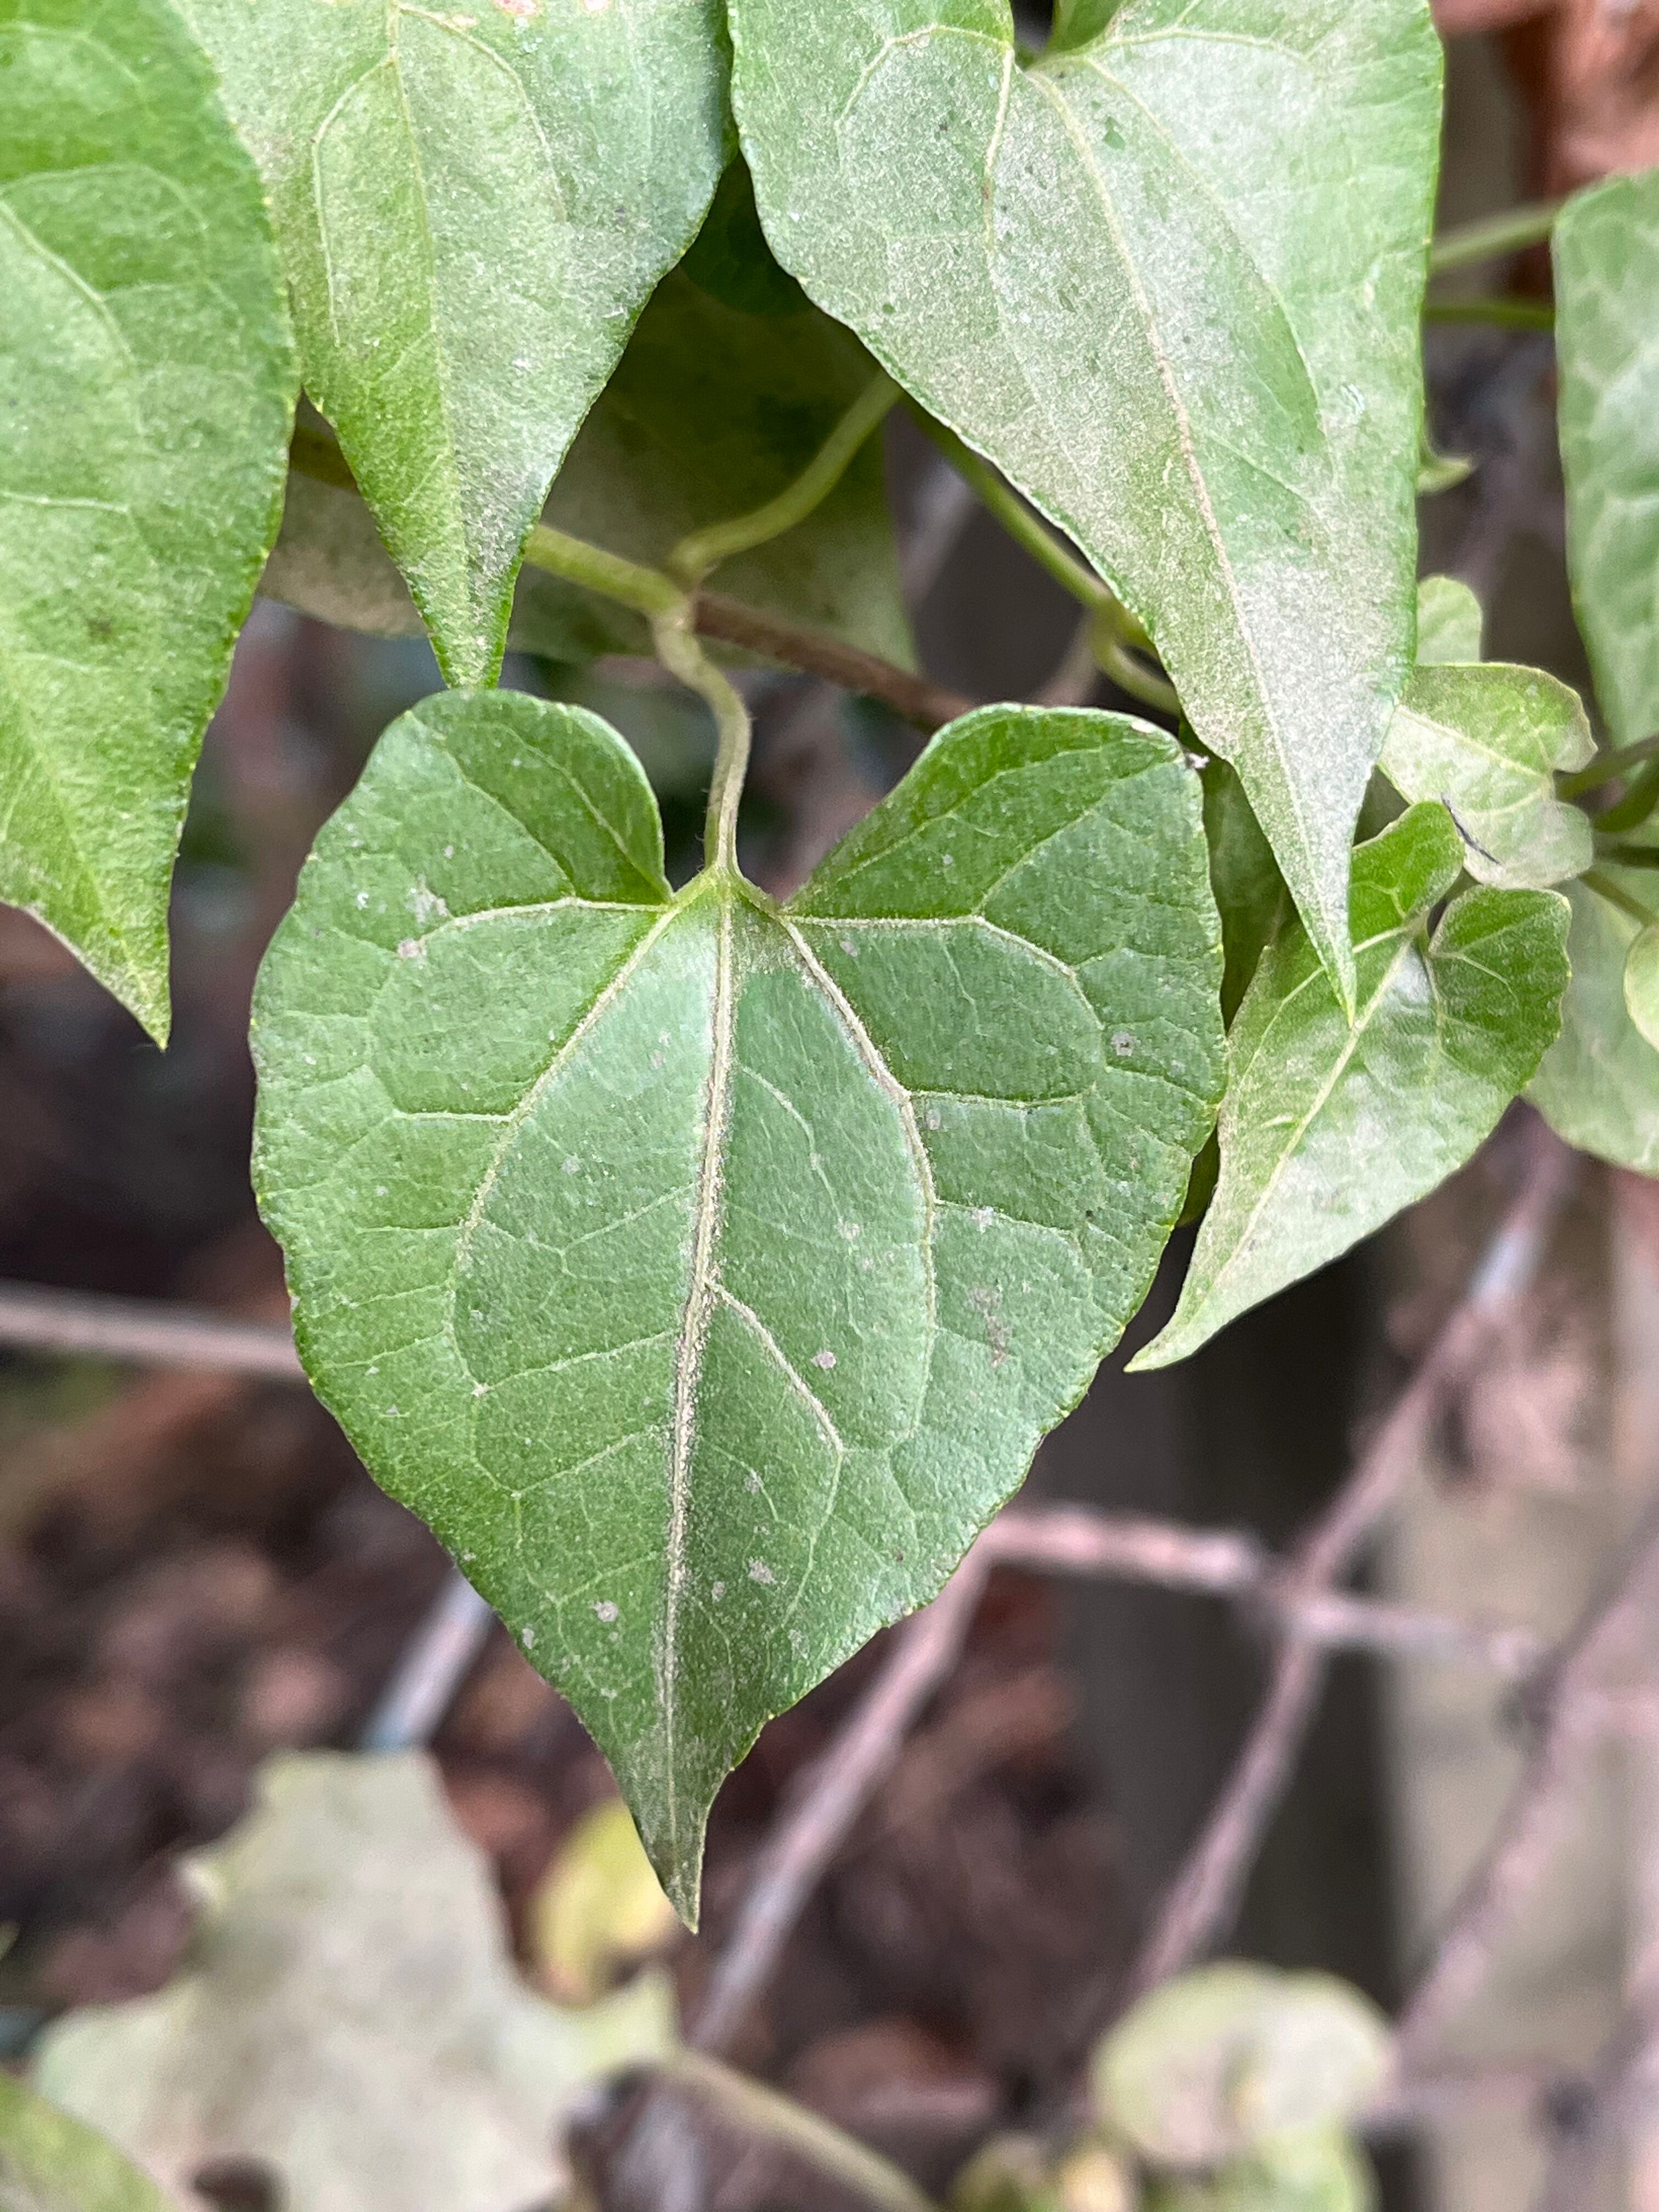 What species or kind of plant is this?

bitter vine
